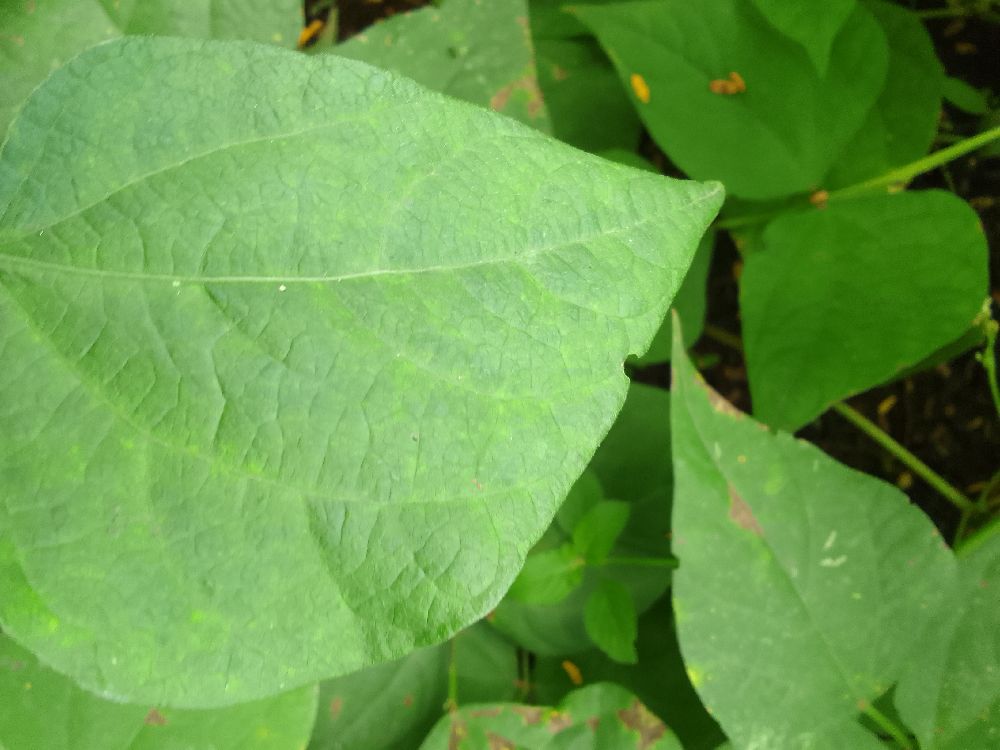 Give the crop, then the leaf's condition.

common bean, healthy
